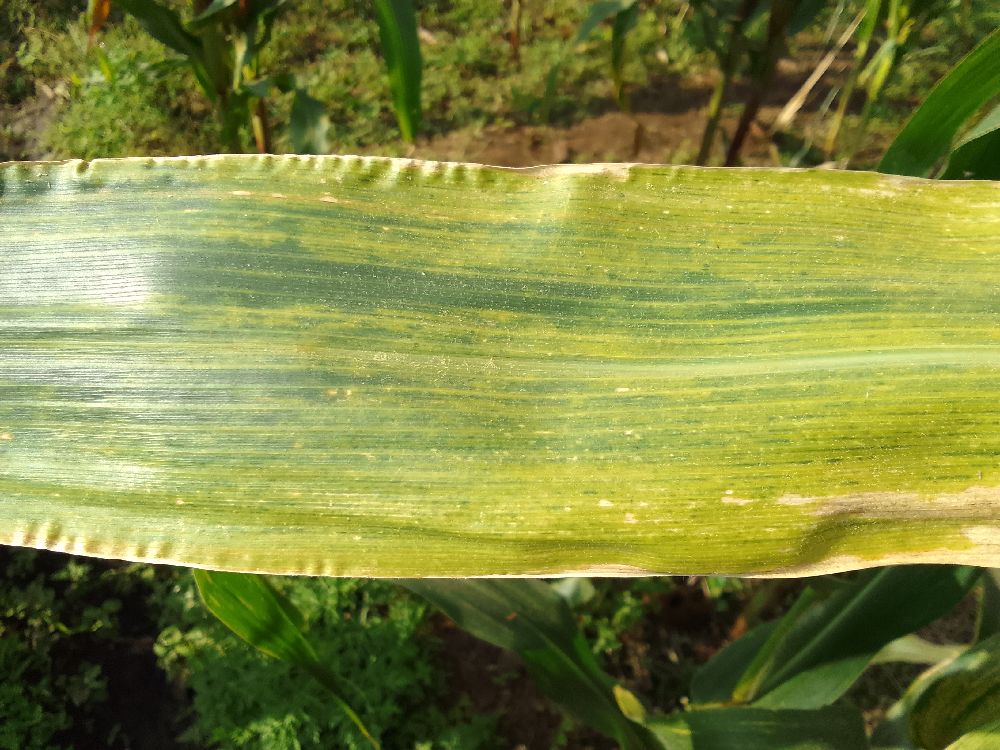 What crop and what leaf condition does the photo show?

maize, maize lethal necrosis
